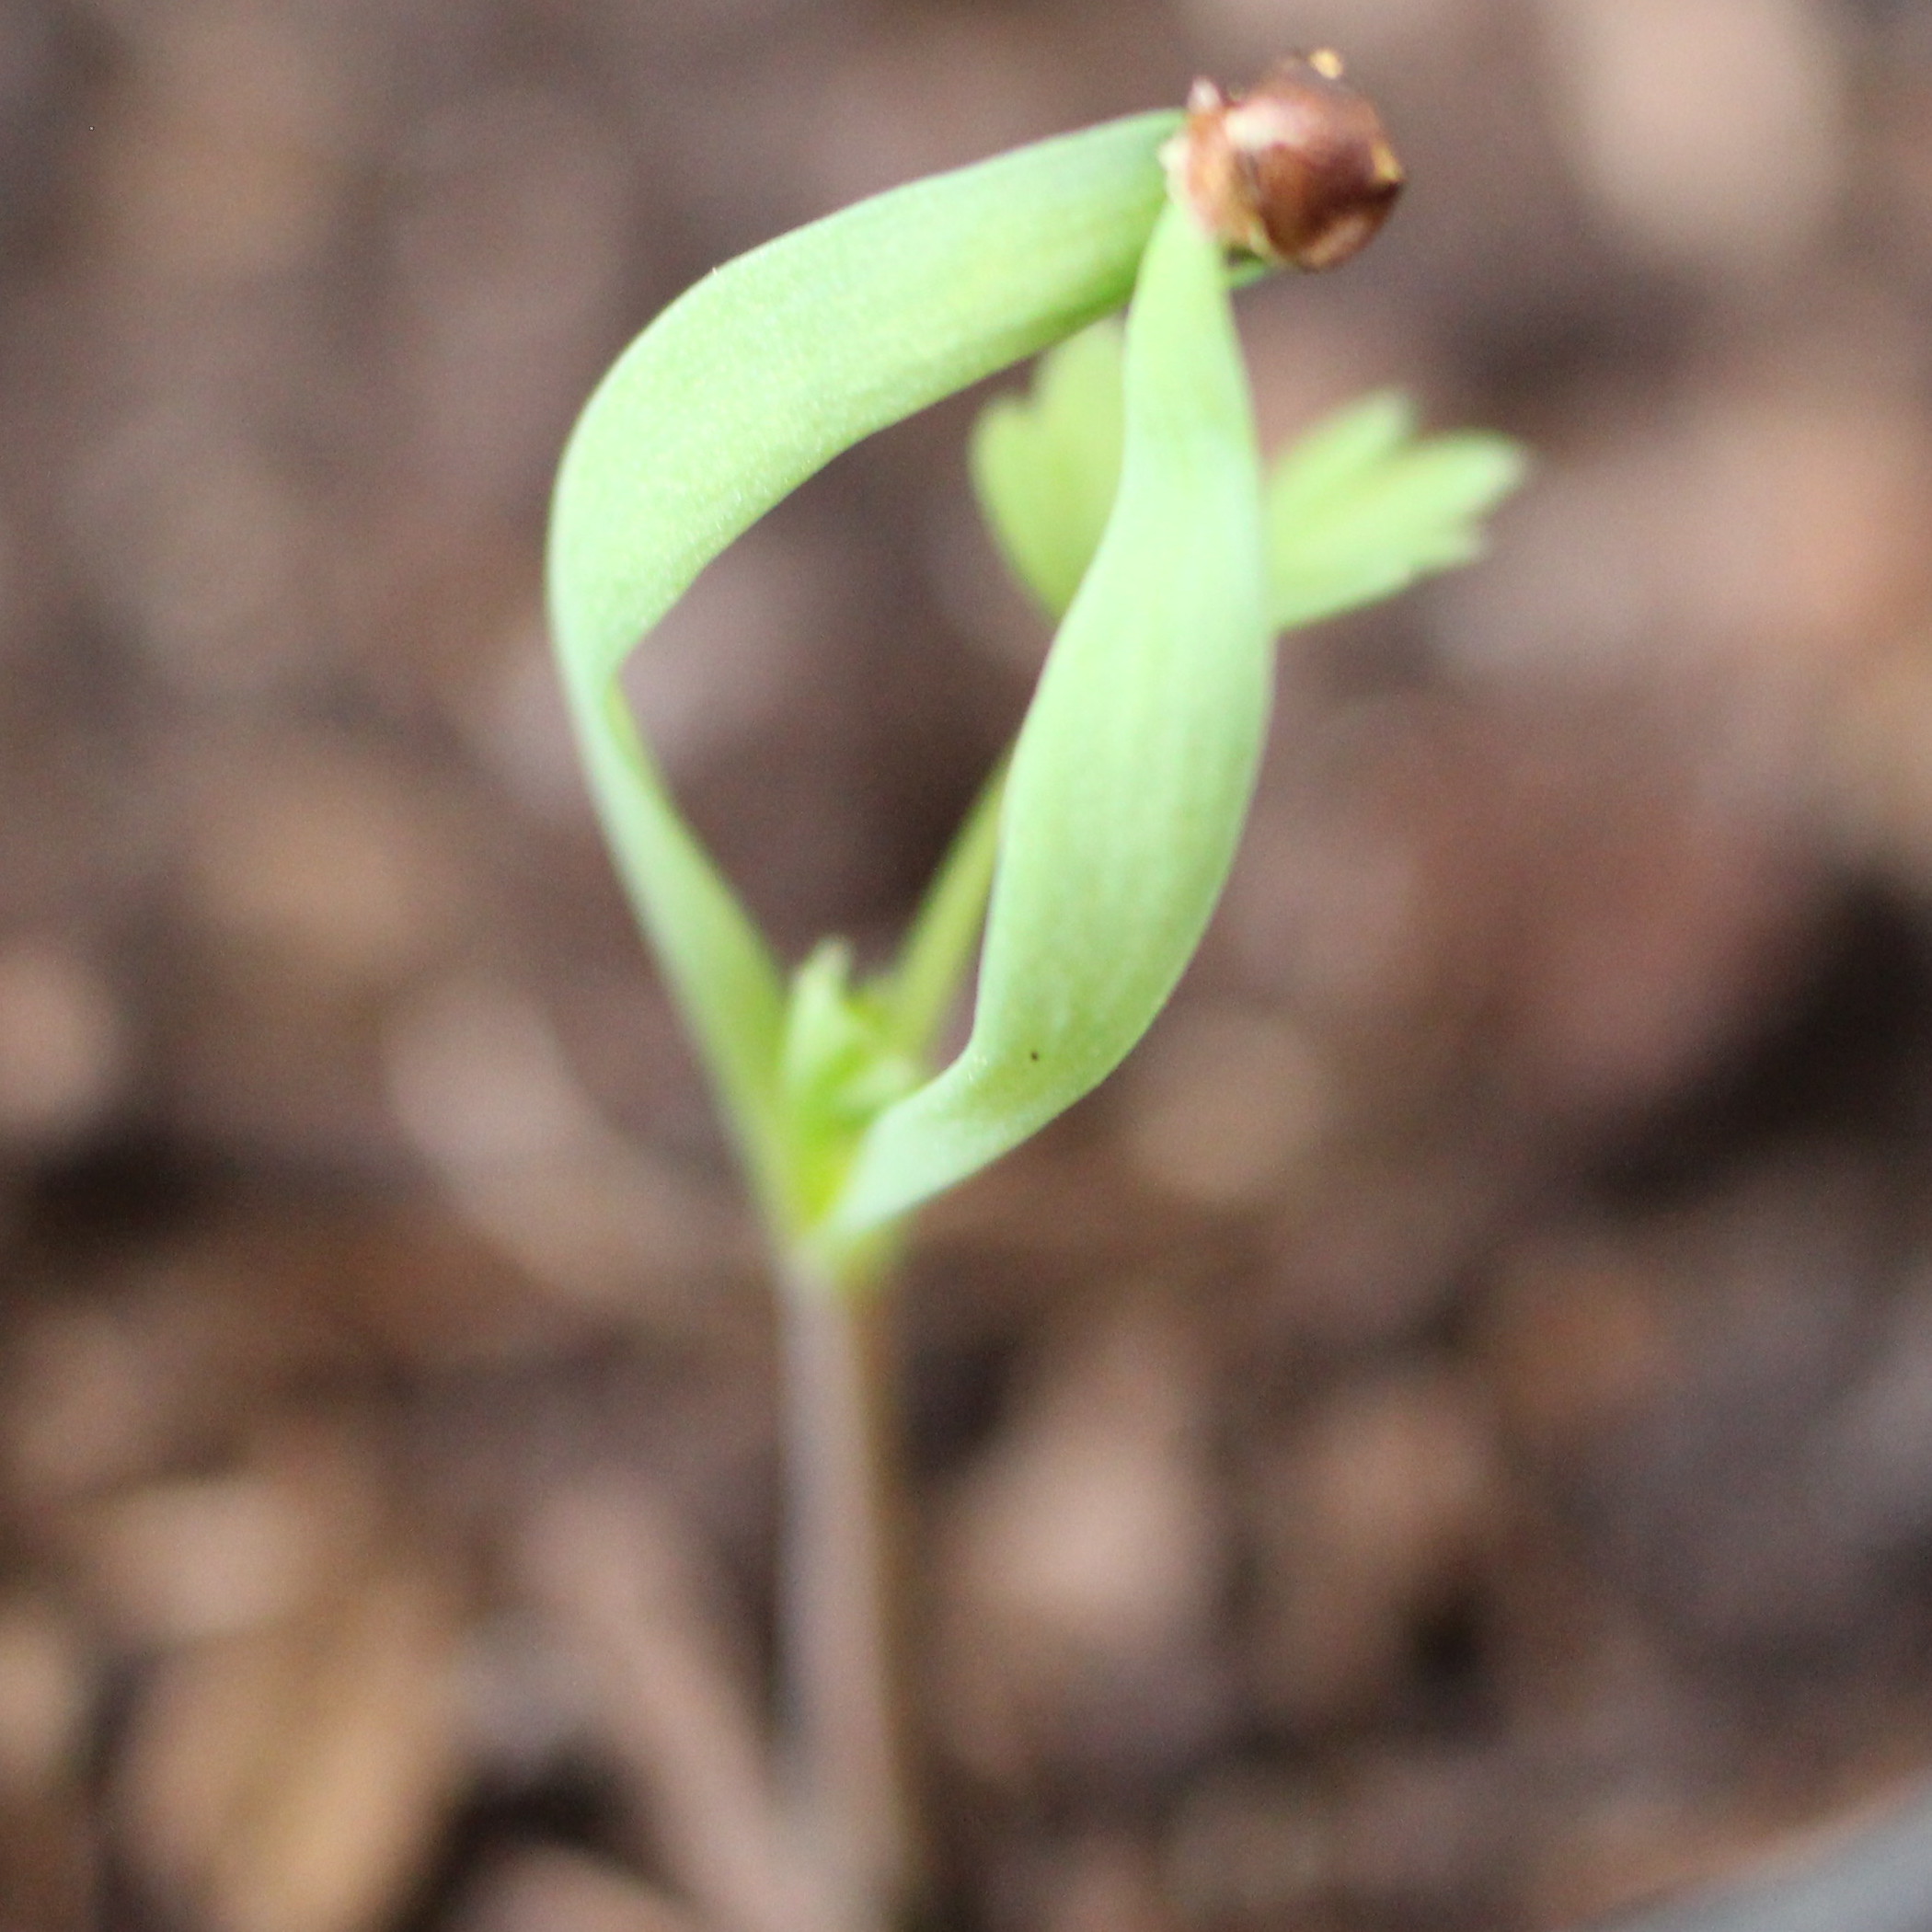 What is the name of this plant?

Fumaria officinalis
